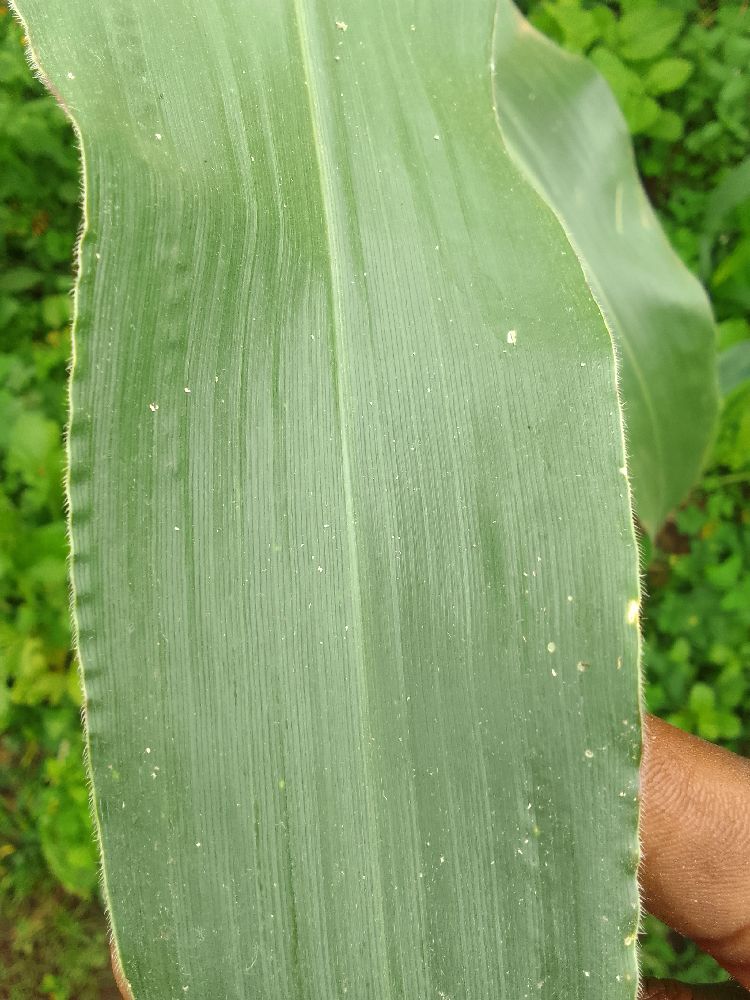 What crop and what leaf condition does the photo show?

maize, healthy
